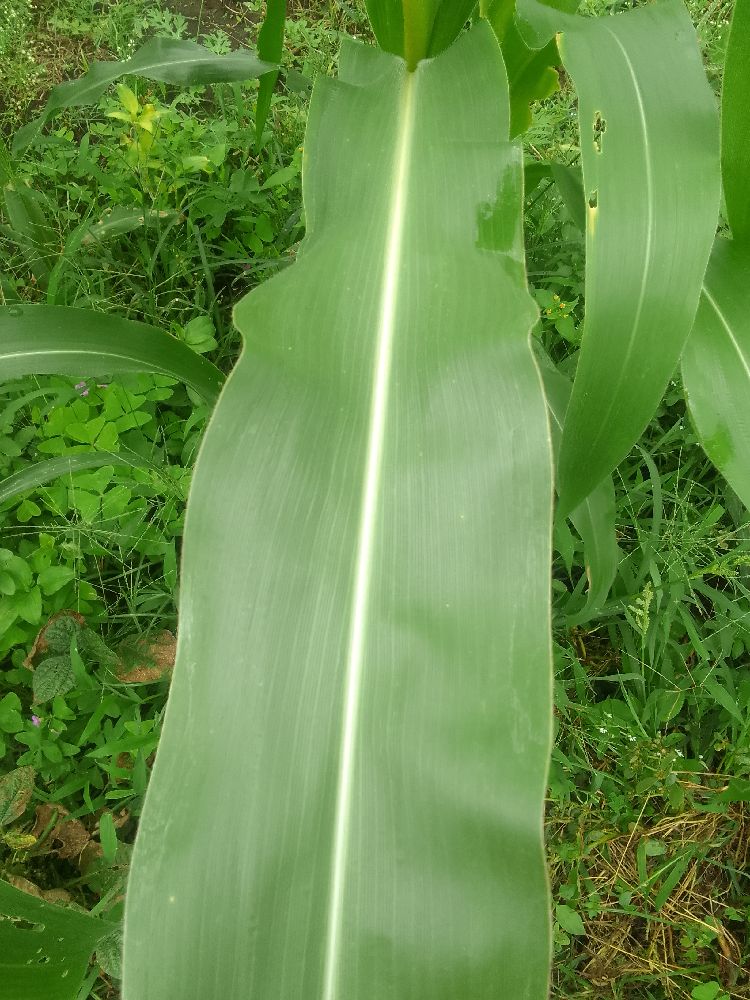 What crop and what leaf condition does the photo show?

maize, healthy
